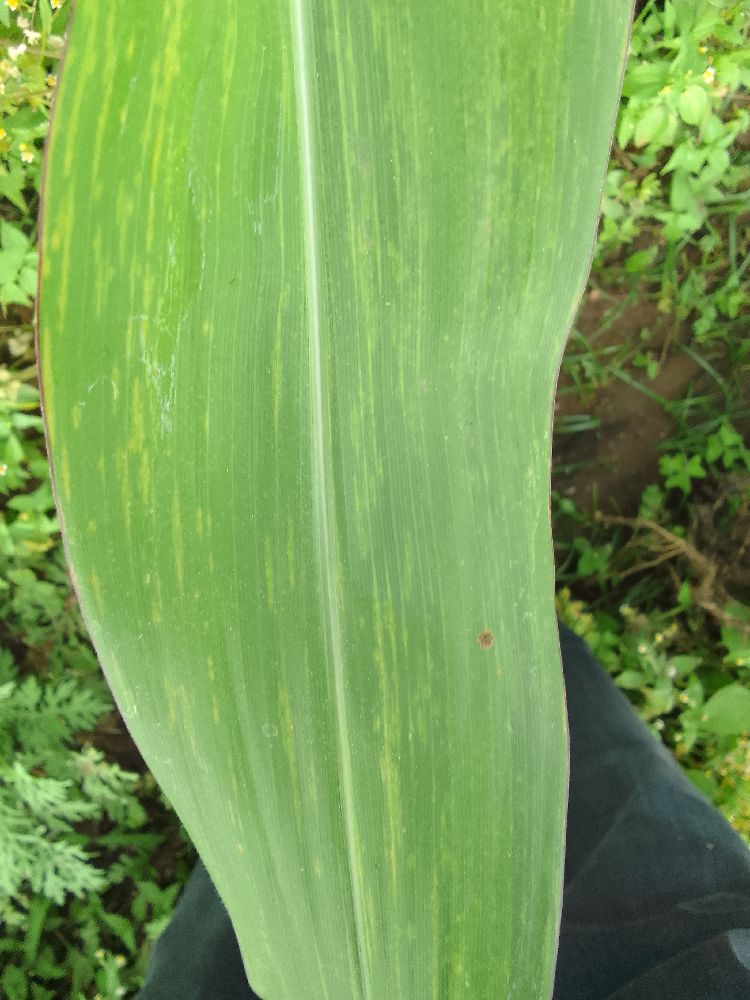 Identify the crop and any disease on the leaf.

maize, maize lethal necrosis
